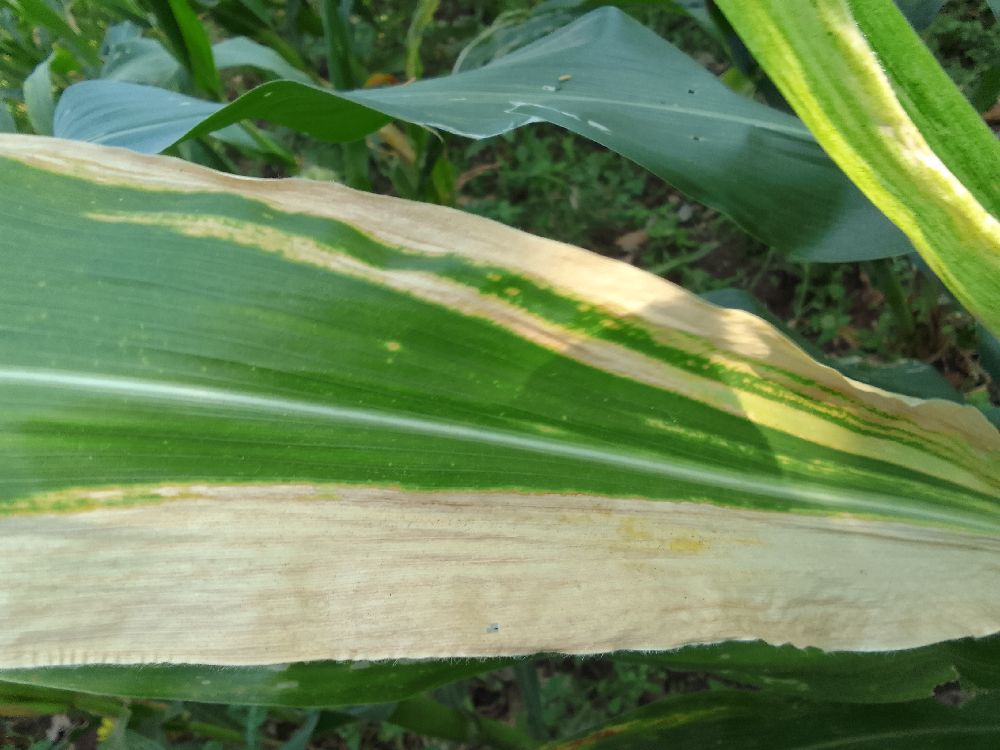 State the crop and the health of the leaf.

maize, maize lethal necrosis
